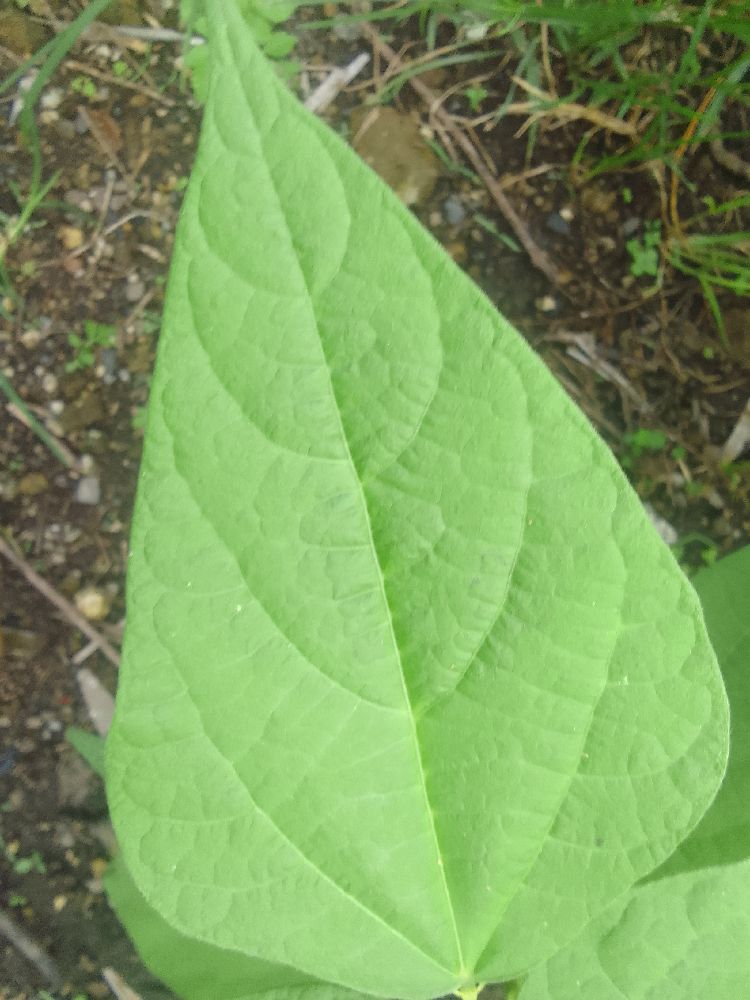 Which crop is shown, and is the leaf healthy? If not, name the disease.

common bean, healthy
